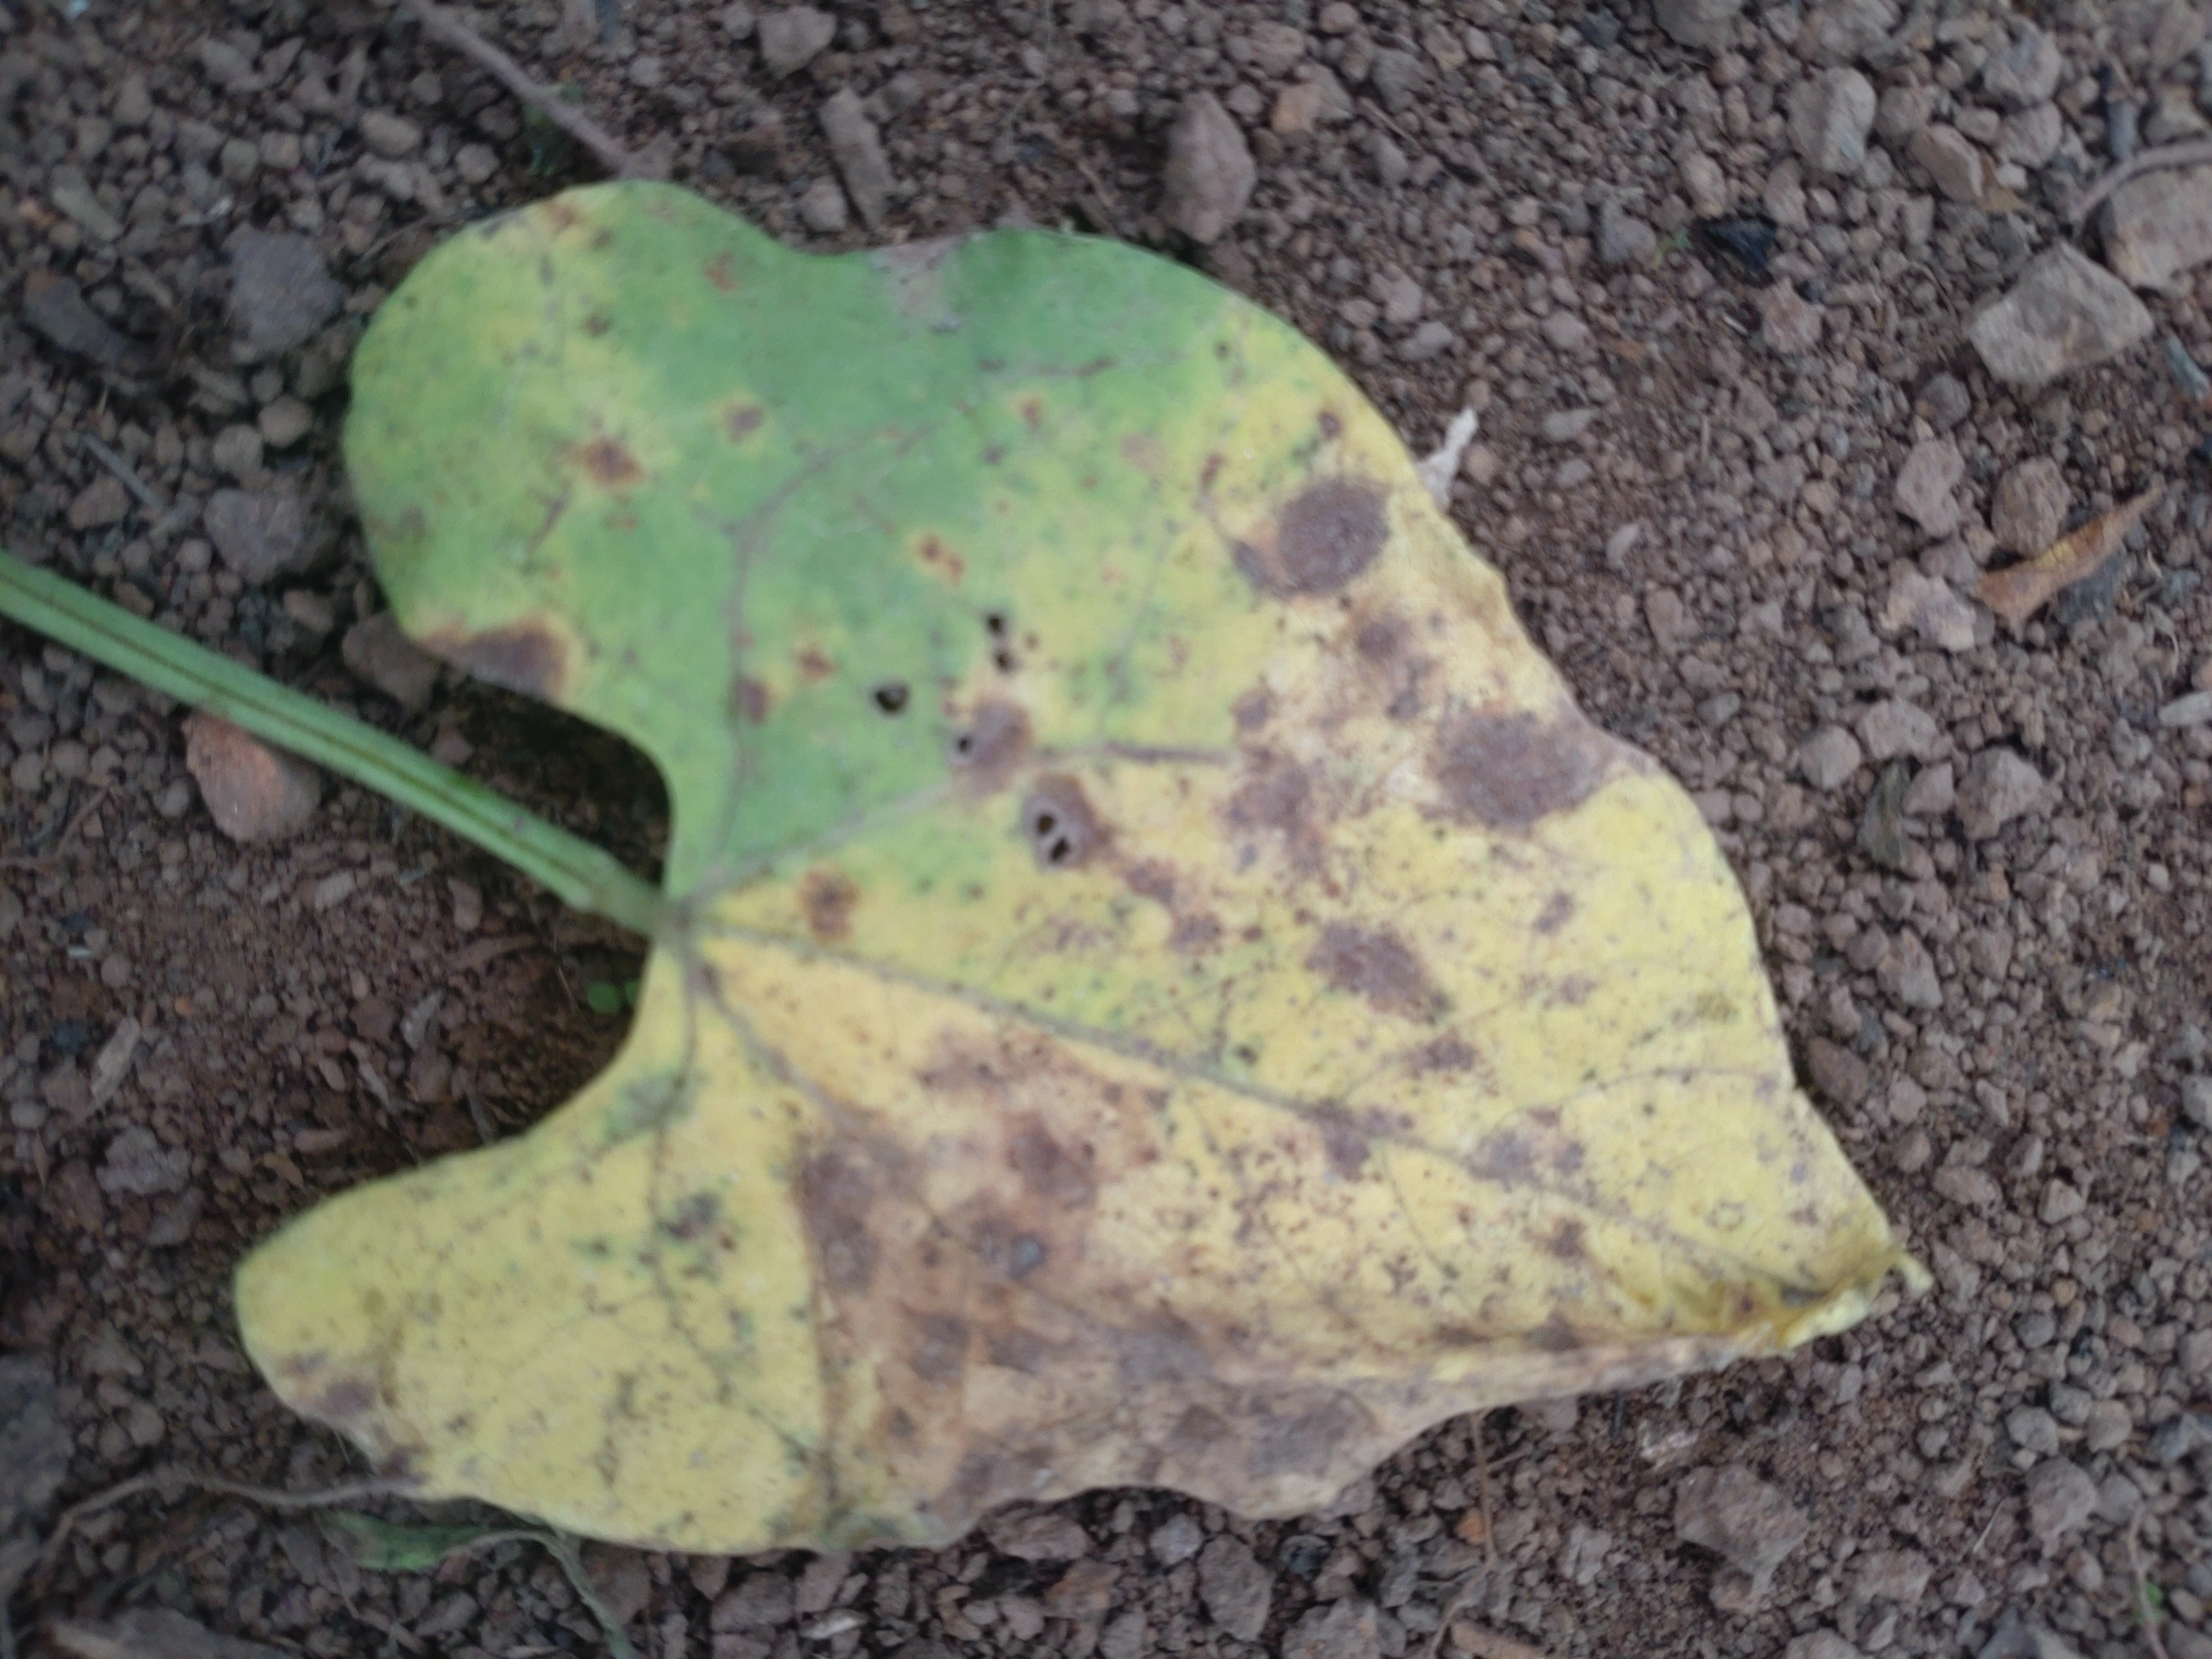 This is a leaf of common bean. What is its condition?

anthracnose
